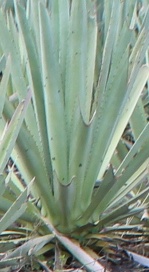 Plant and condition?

agave, healthy
